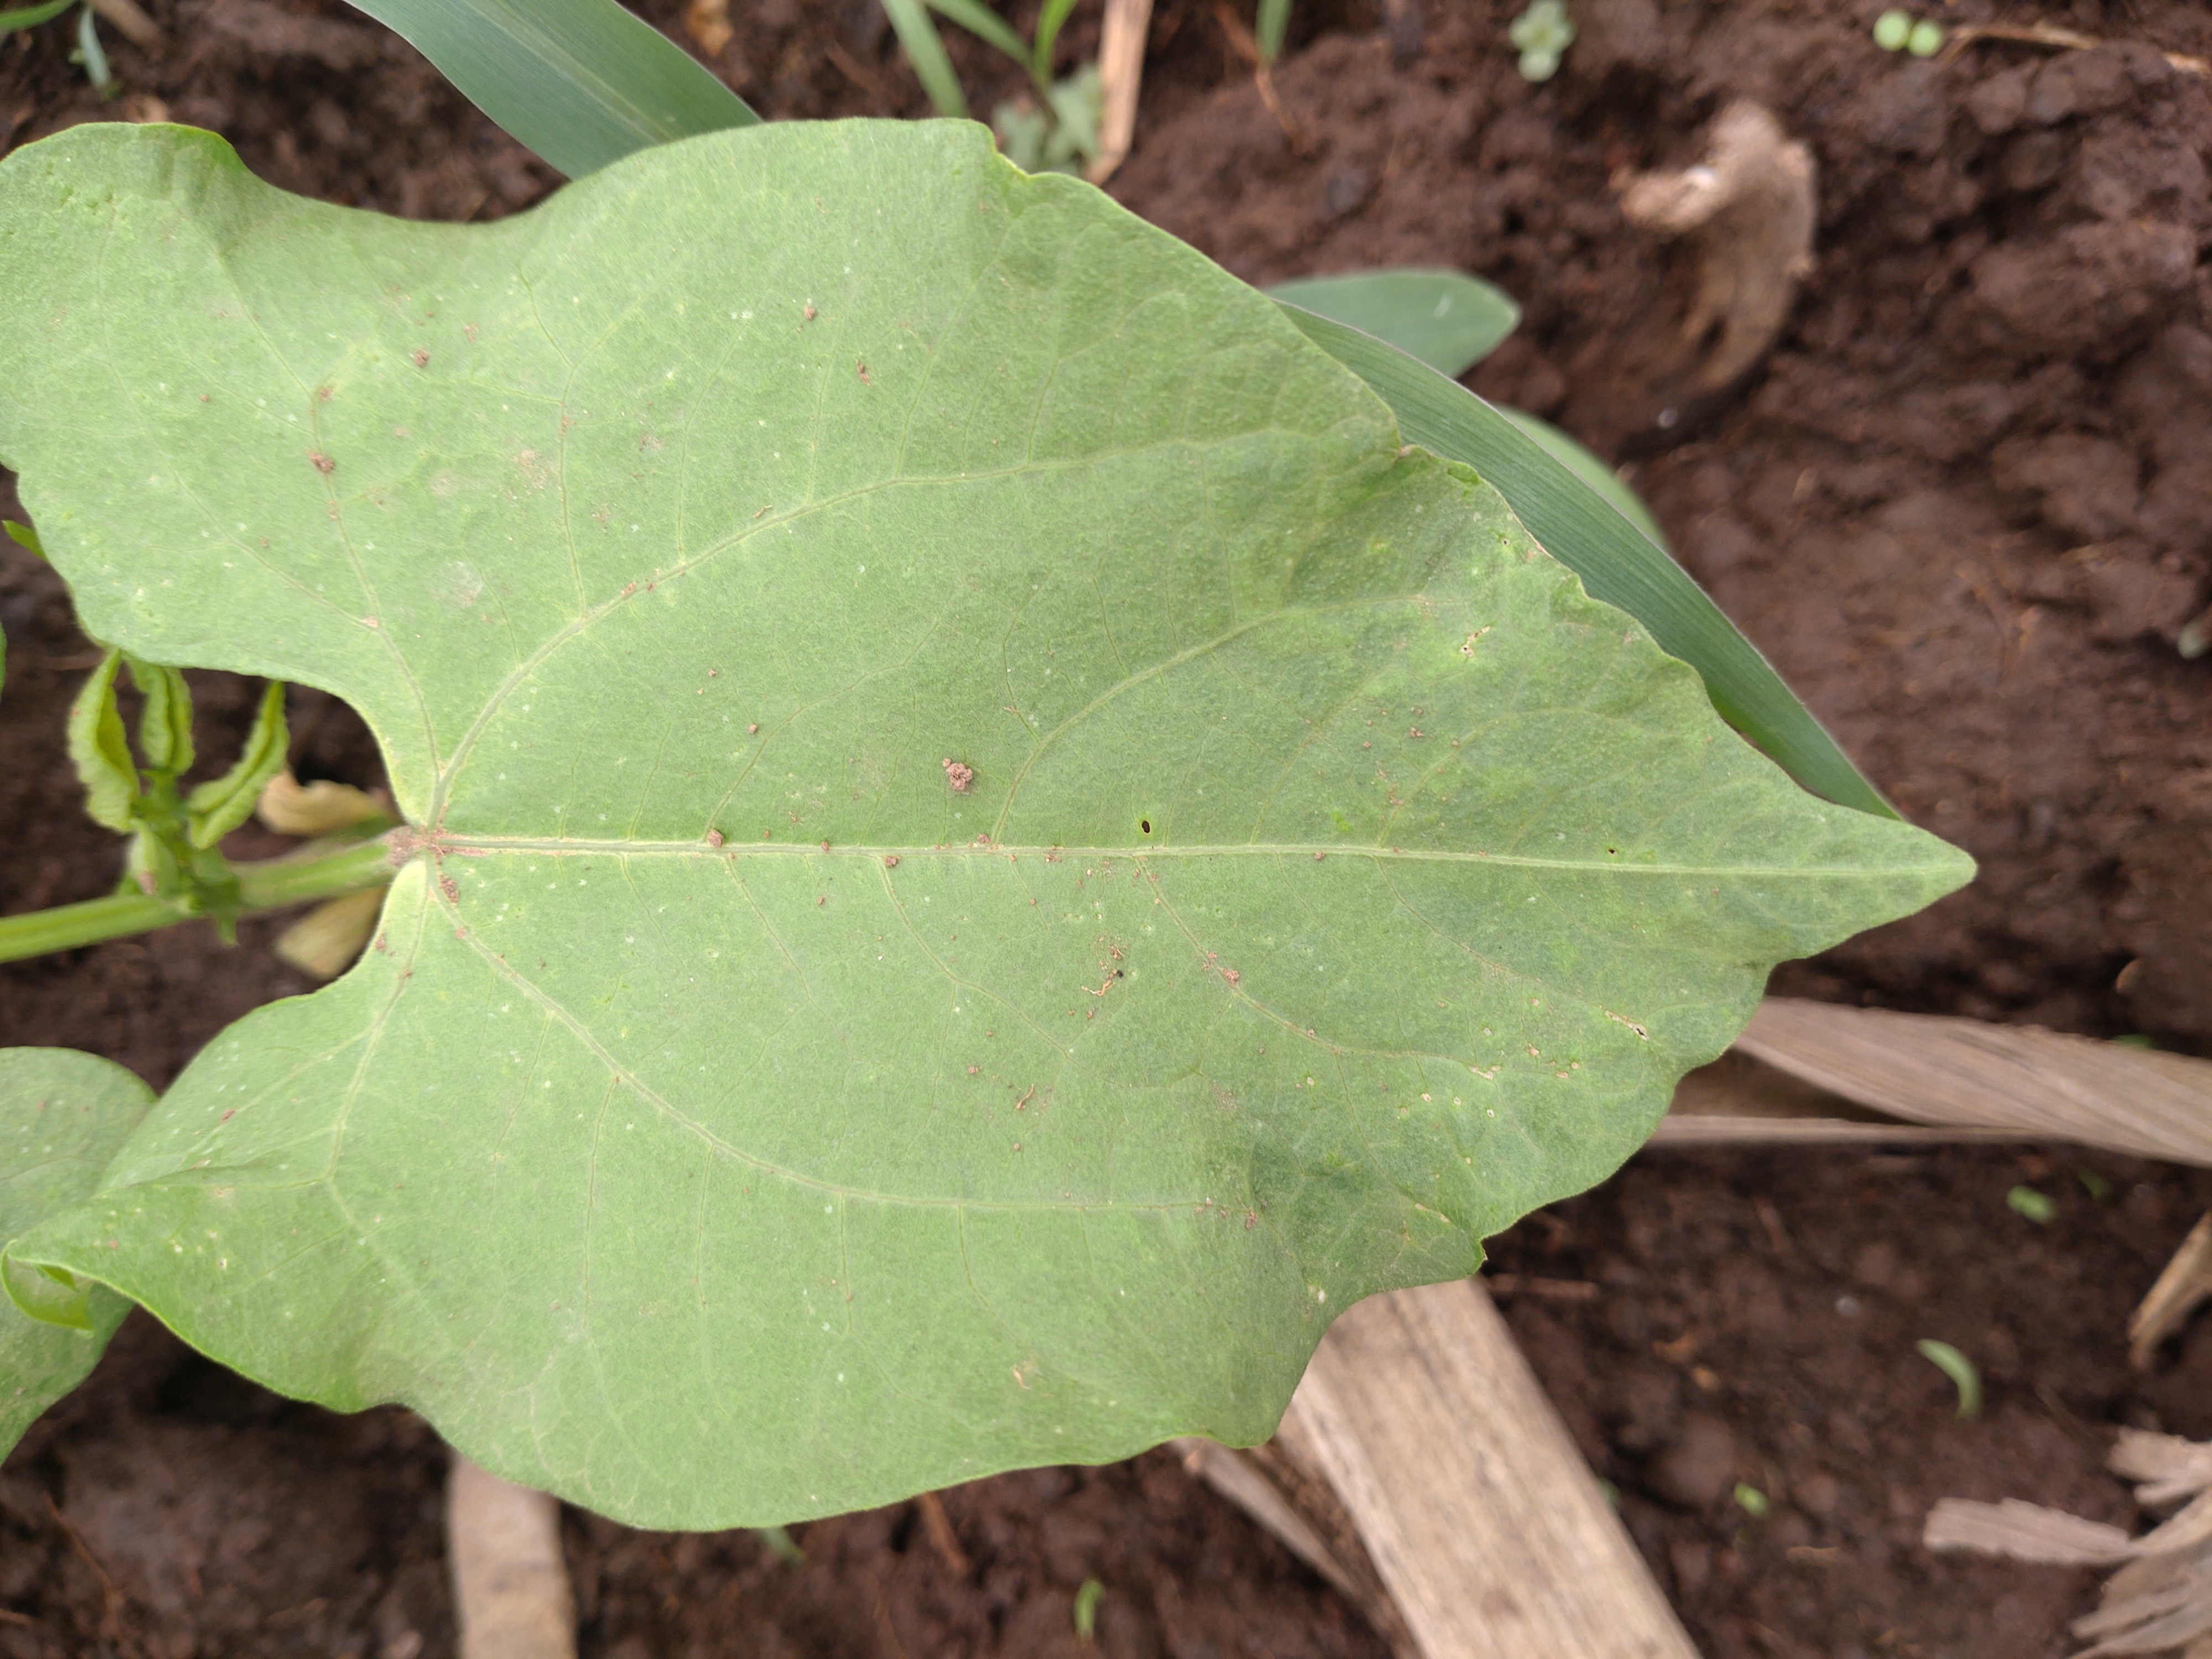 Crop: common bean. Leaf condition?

healthy
